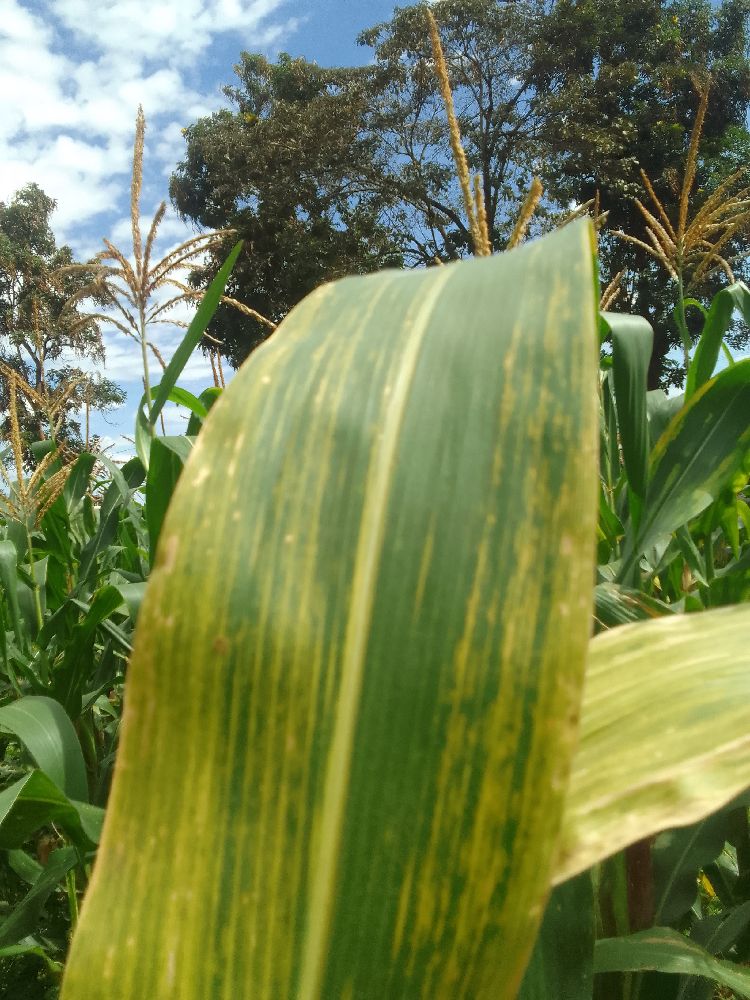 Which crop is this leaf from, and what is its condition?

maize, maize lethal necrosis
